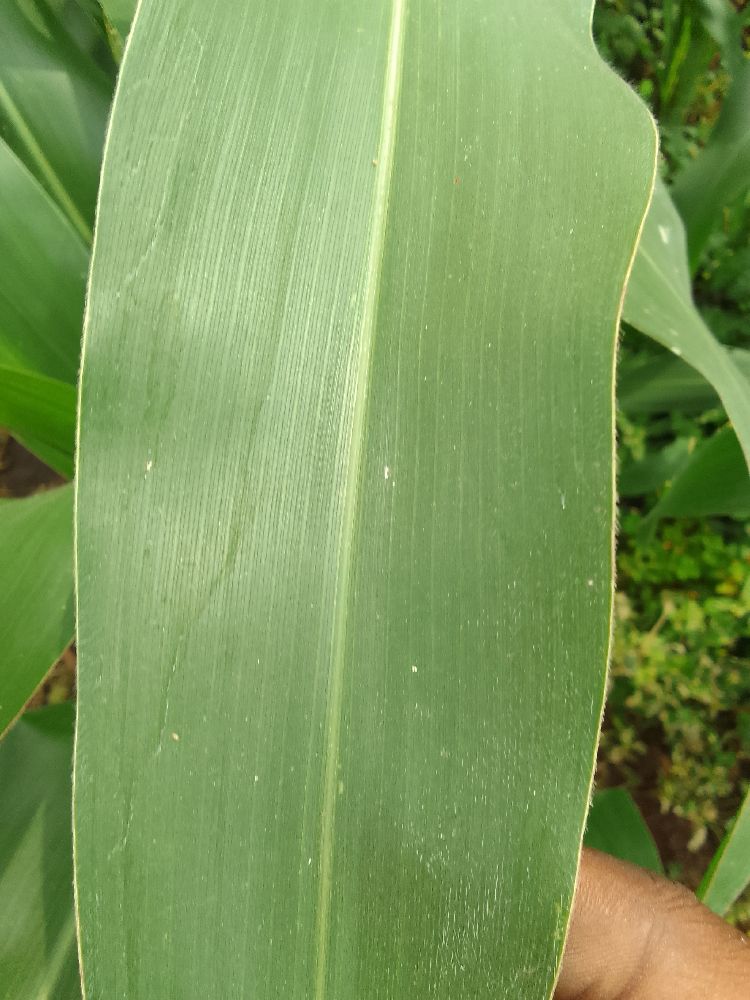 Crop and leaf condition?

maize, healthy
